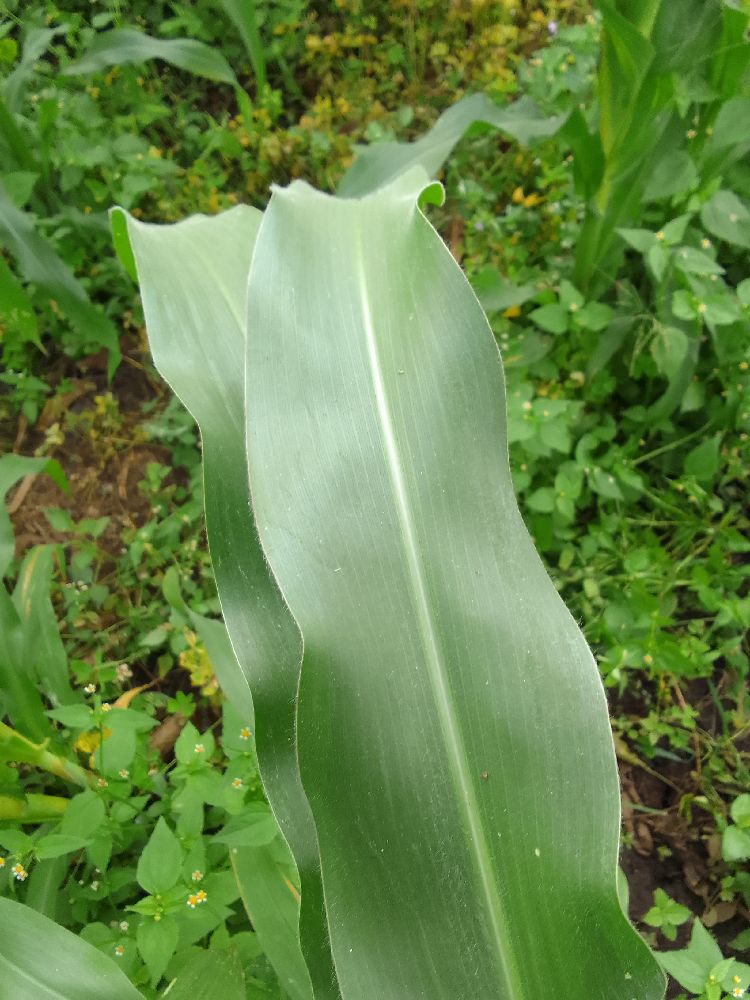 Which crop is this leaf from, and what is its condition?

maize, healthy
